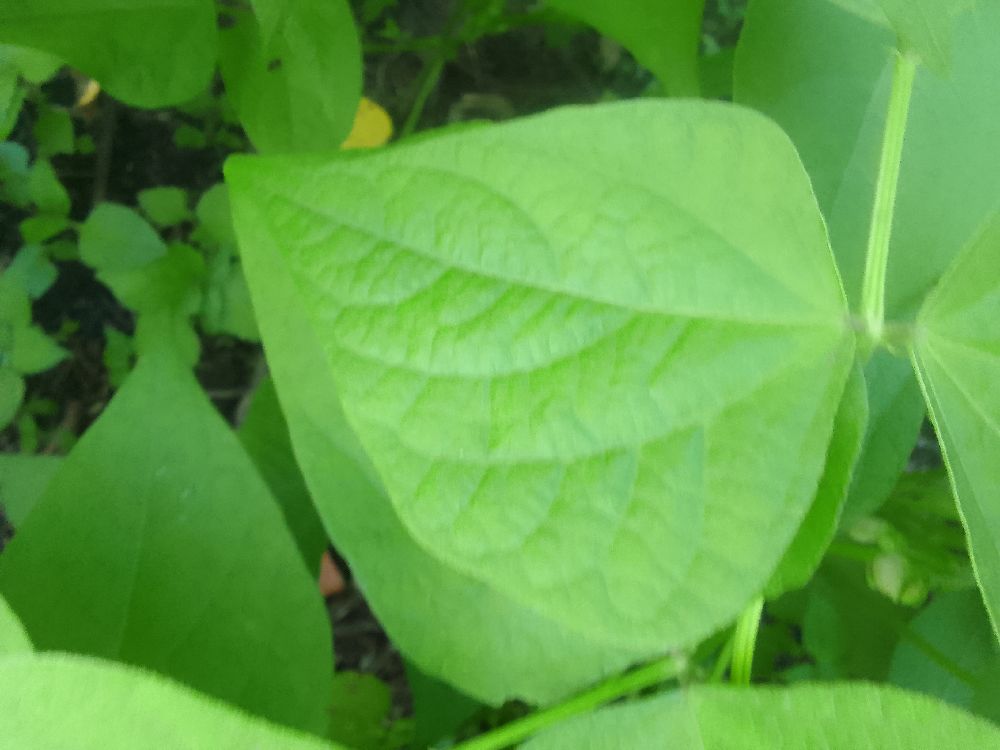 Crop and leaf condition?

common bean, healthy
